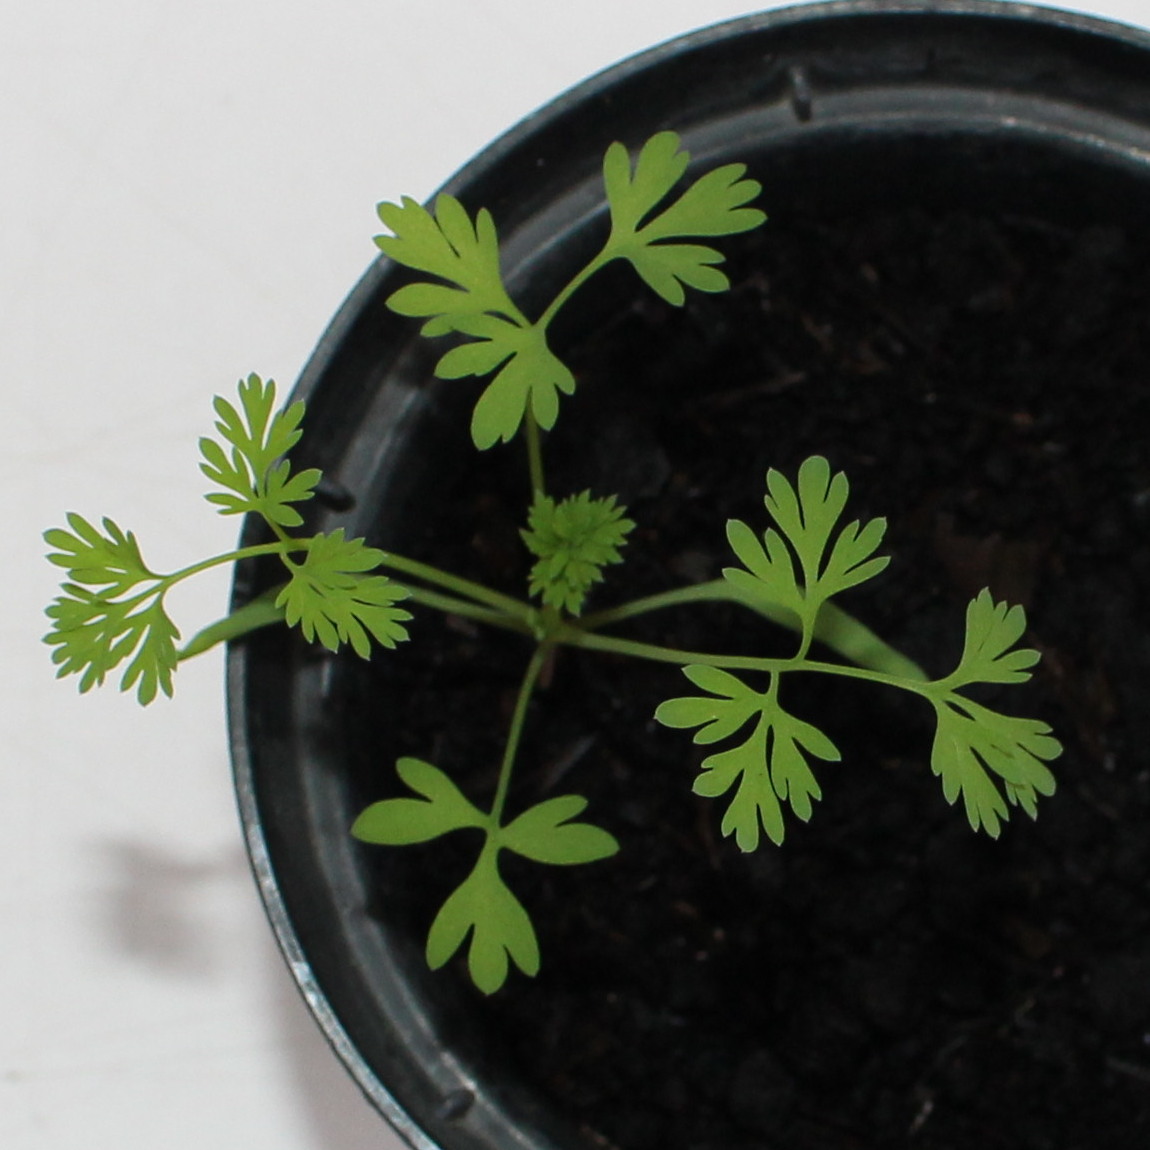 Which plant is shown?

Fumaria officinalis
